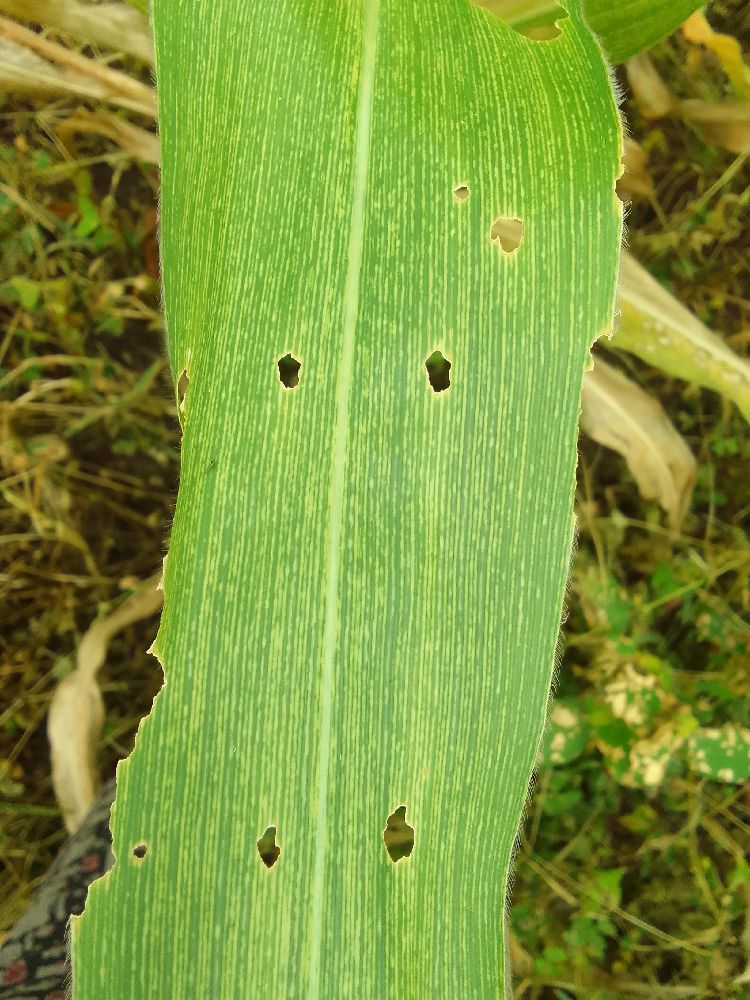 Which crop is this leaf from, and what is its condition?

maize, maize streak virus
